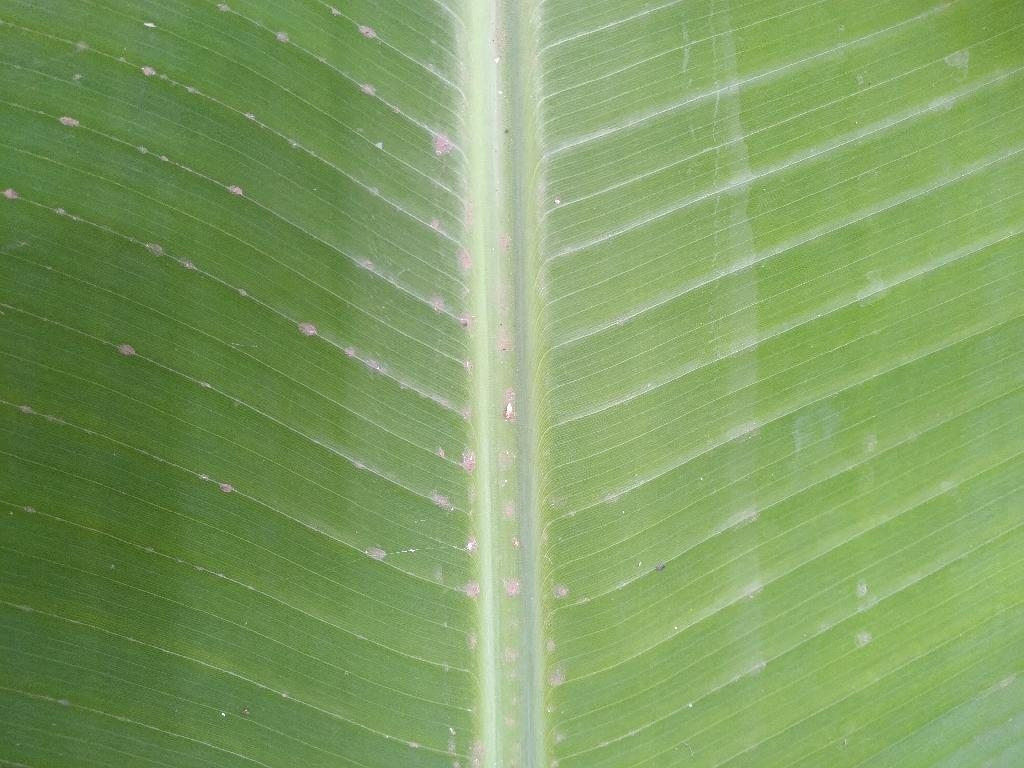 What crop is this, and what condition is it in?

banana, healthy
